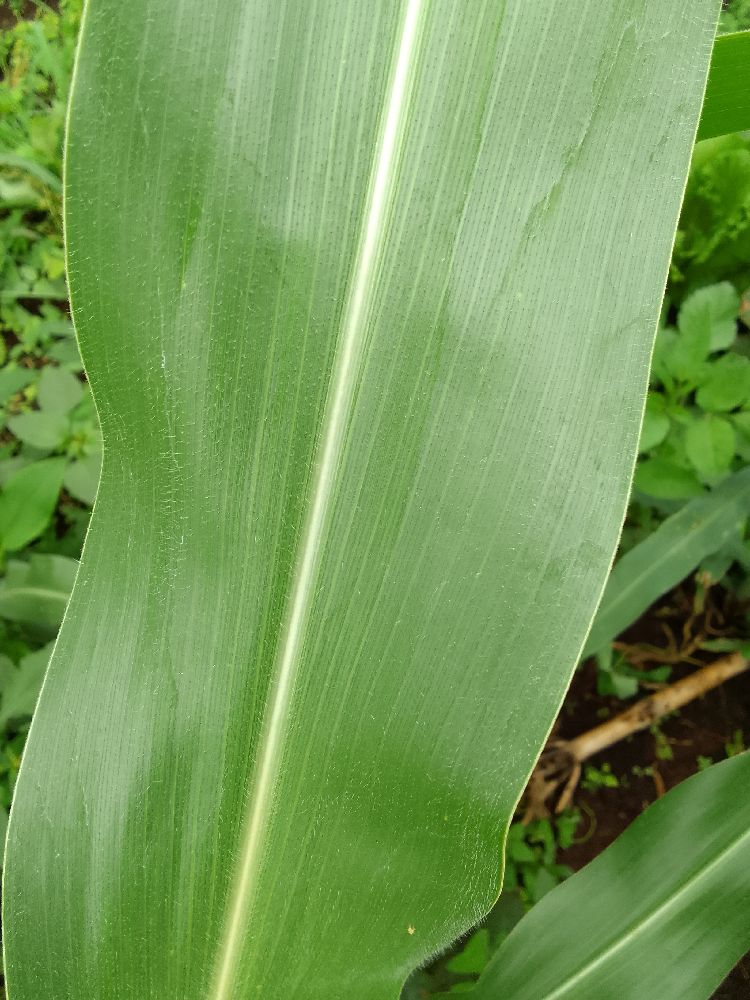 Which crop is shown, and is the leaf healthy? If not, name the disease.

maize, healthy
